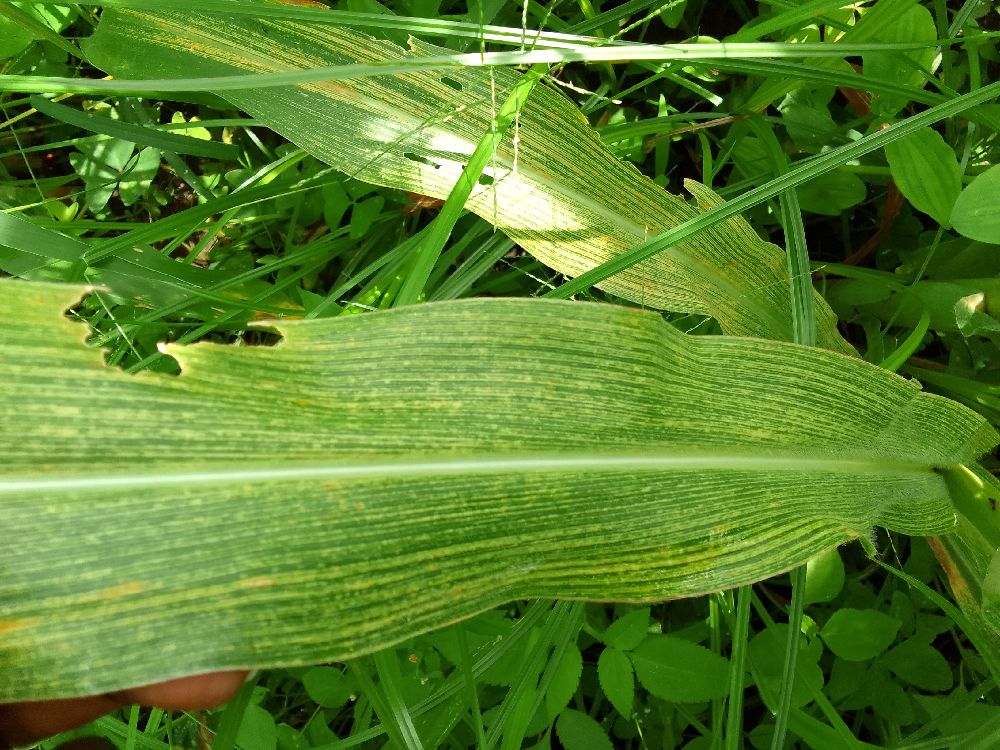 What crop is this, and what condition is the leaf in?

maize, maize streak virus
